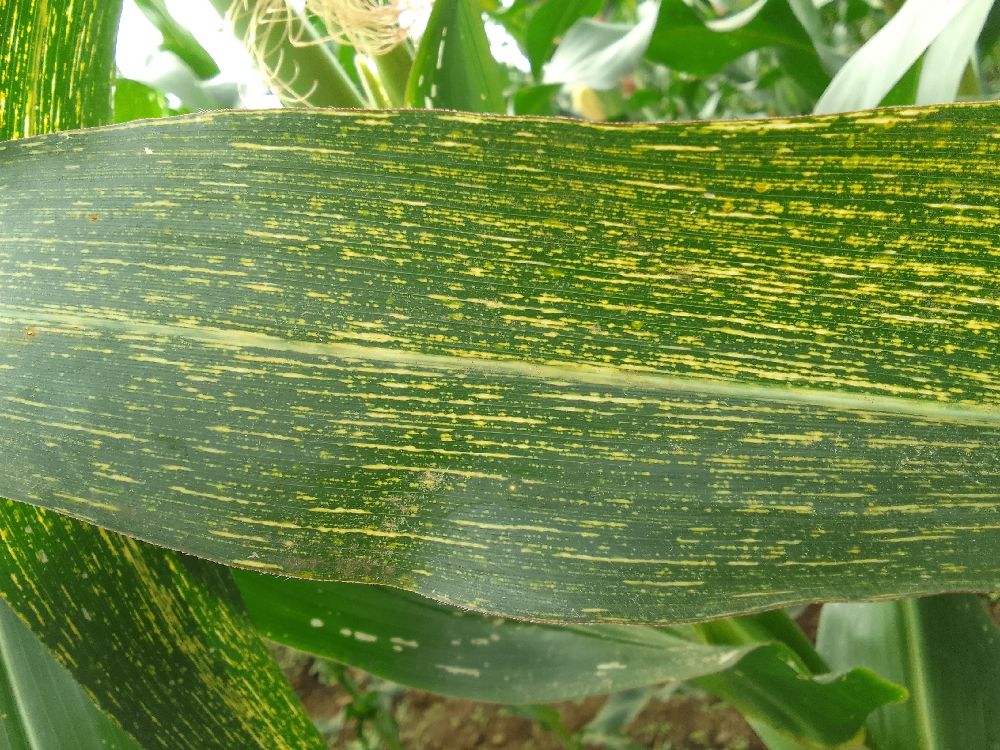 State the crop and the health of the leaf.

maize, maize streak virus
